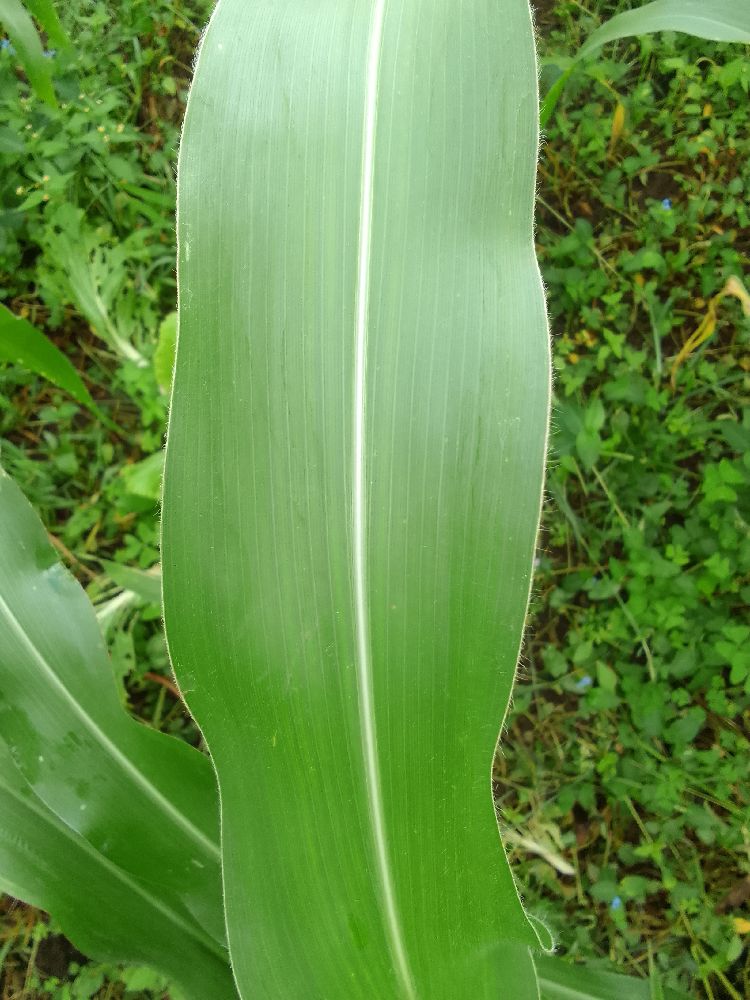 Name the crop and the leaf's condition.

maize, healthy
